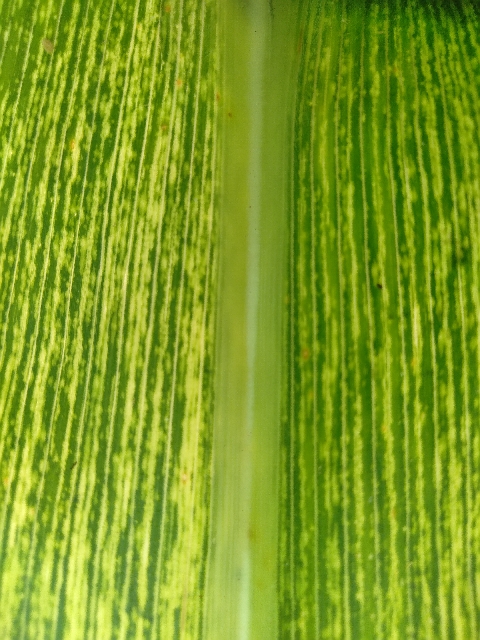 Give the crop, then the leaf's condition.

maize, maize streak virus
